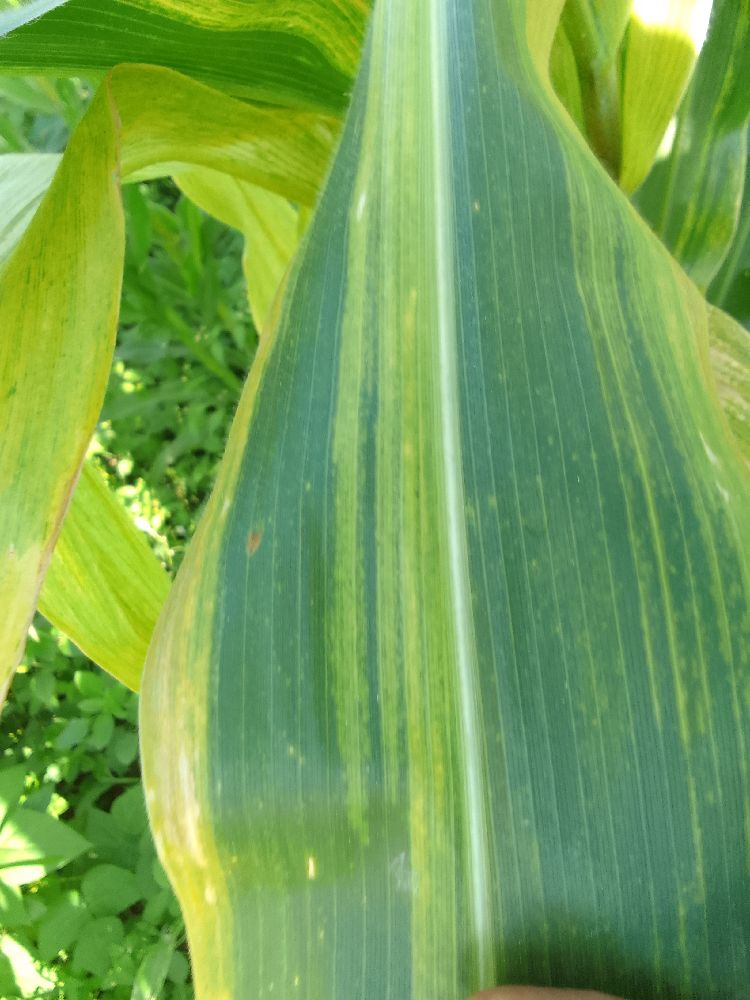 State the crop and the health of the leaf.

maize, maize lethal necrosis
